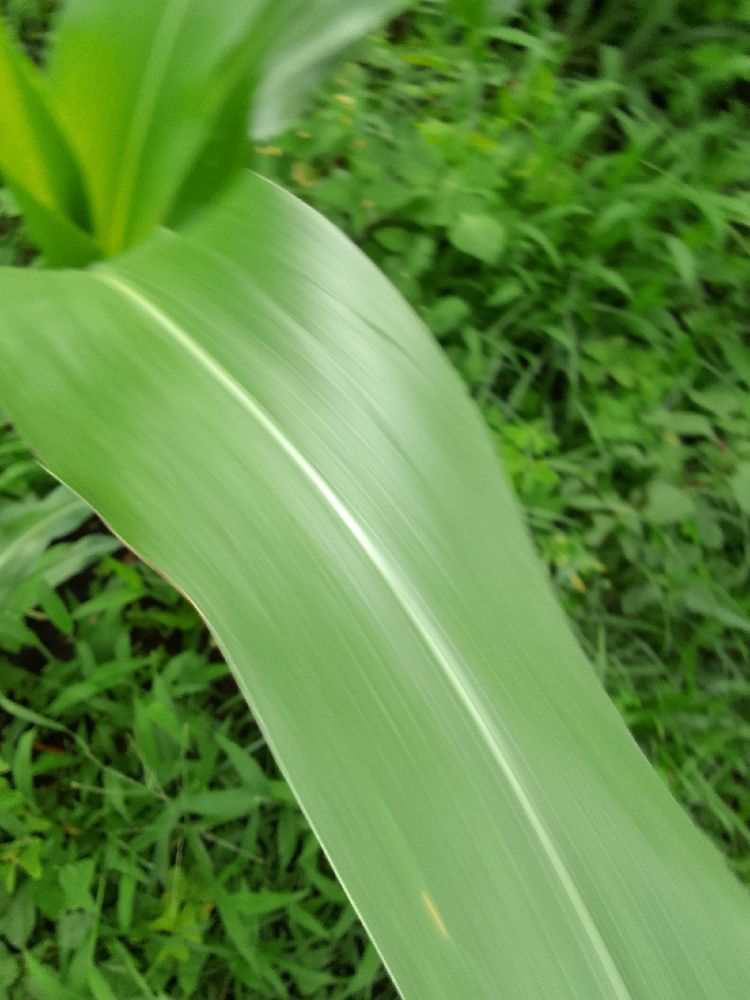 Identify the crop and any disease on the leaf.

maize, healthy
